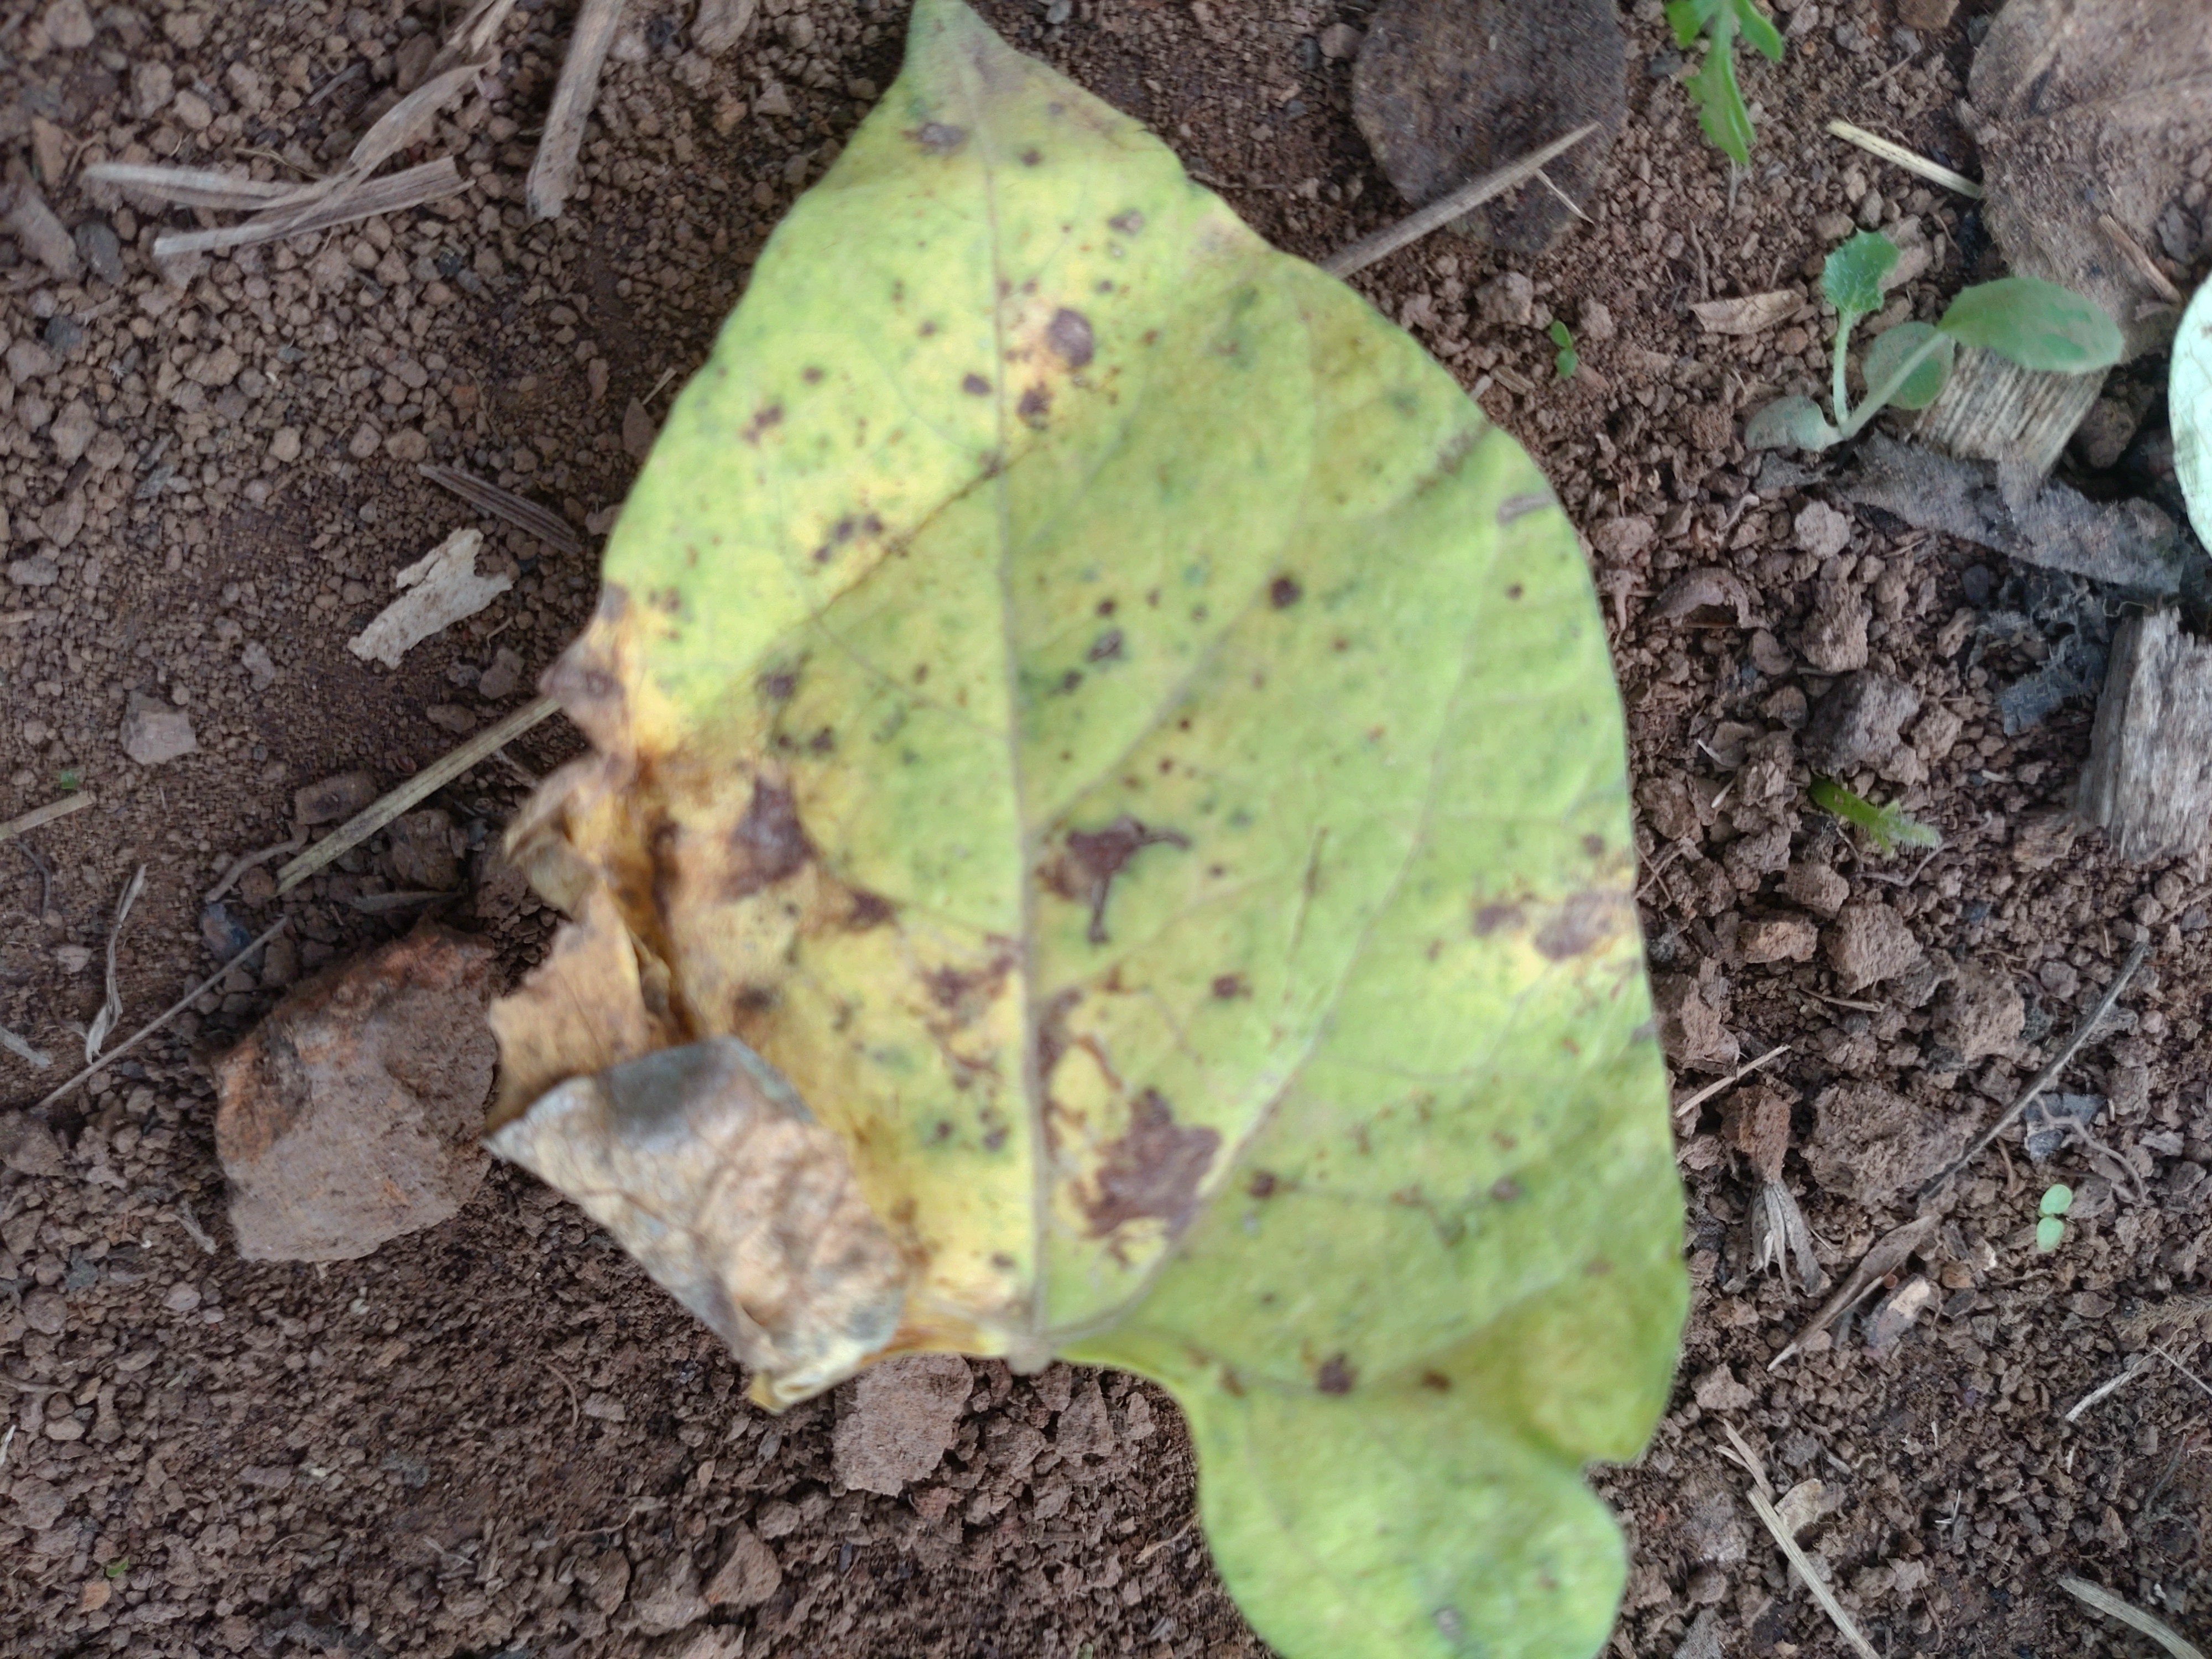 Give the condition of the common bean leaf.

anthracnose
